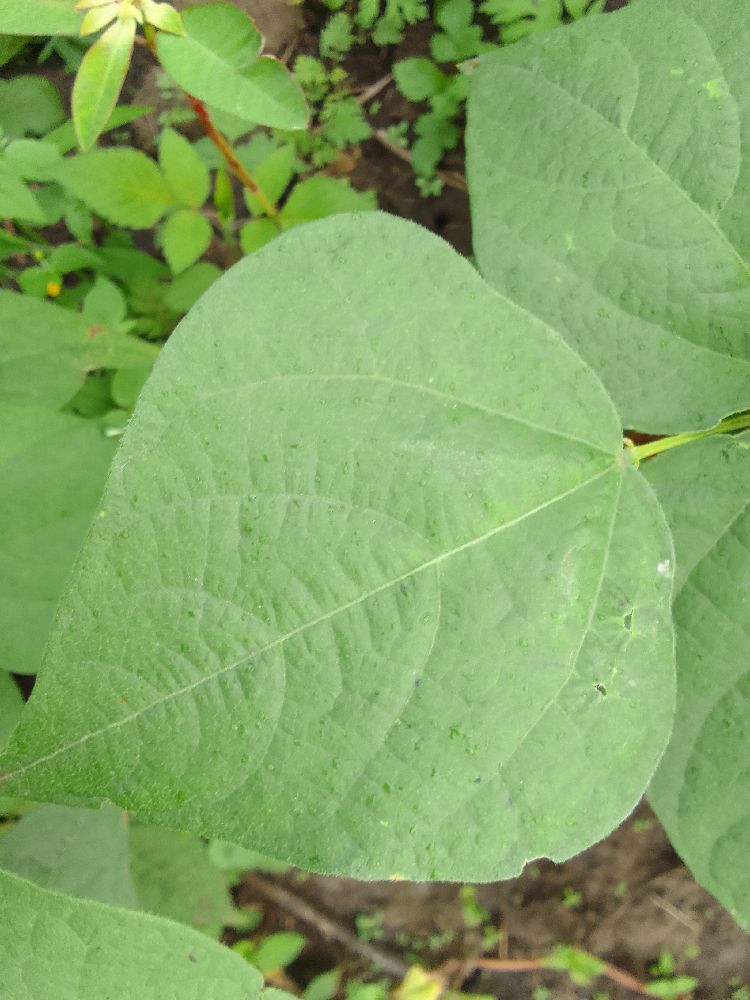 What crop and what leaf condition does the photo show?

common bean, healthy
